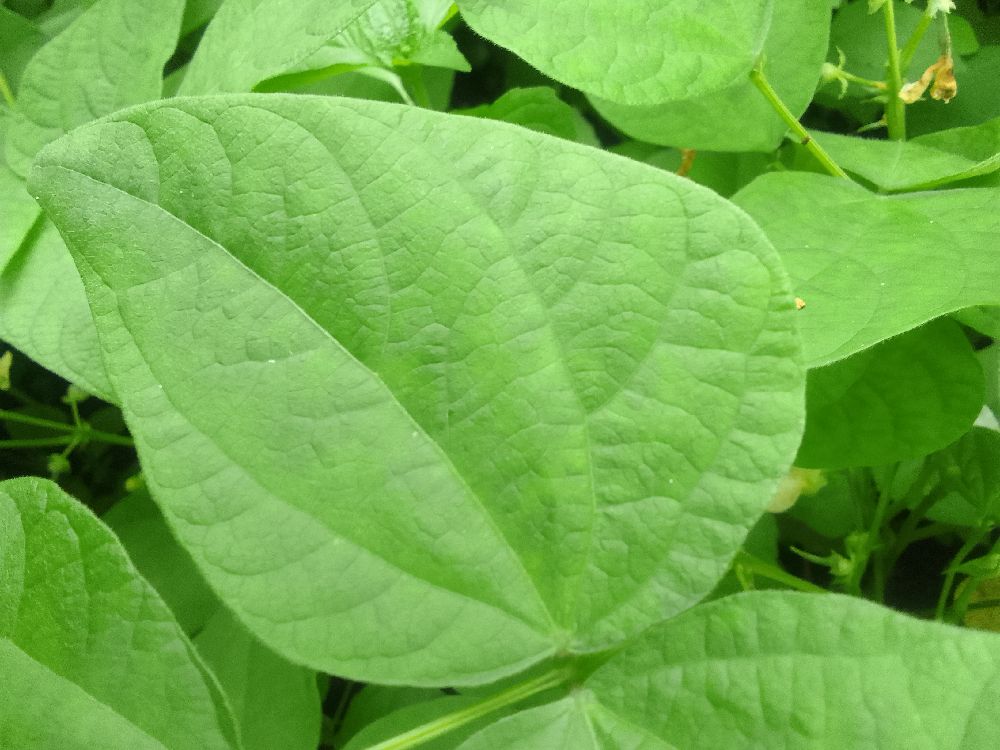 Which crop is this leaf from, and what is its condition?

common bean, healthy
